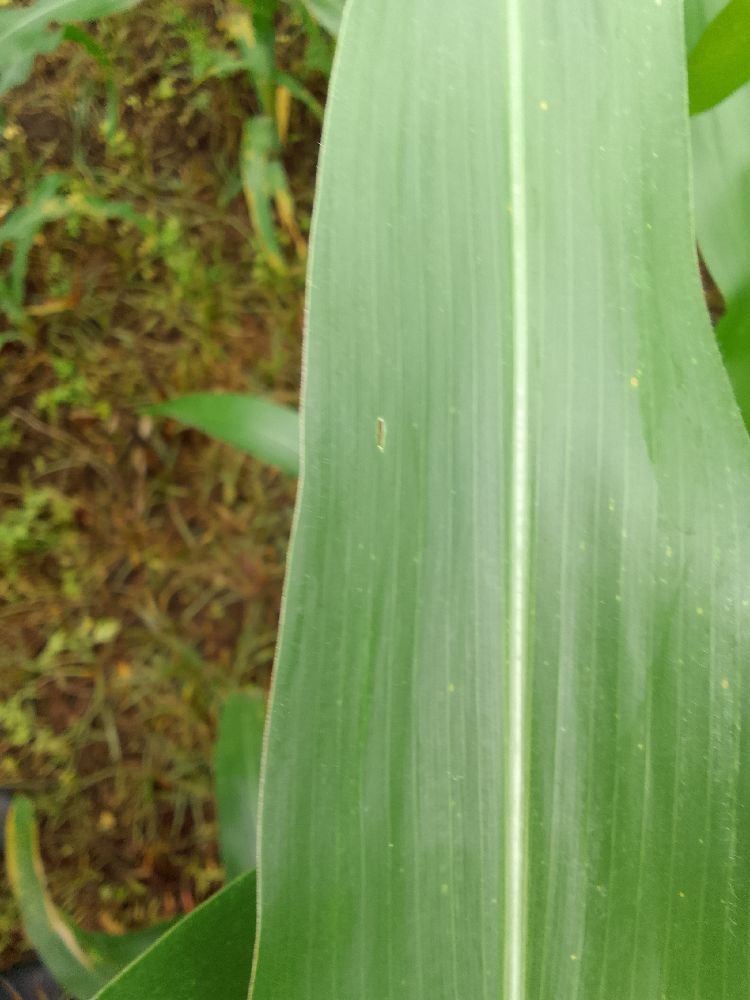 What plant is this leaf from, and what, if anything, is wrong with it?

maize, healthy
